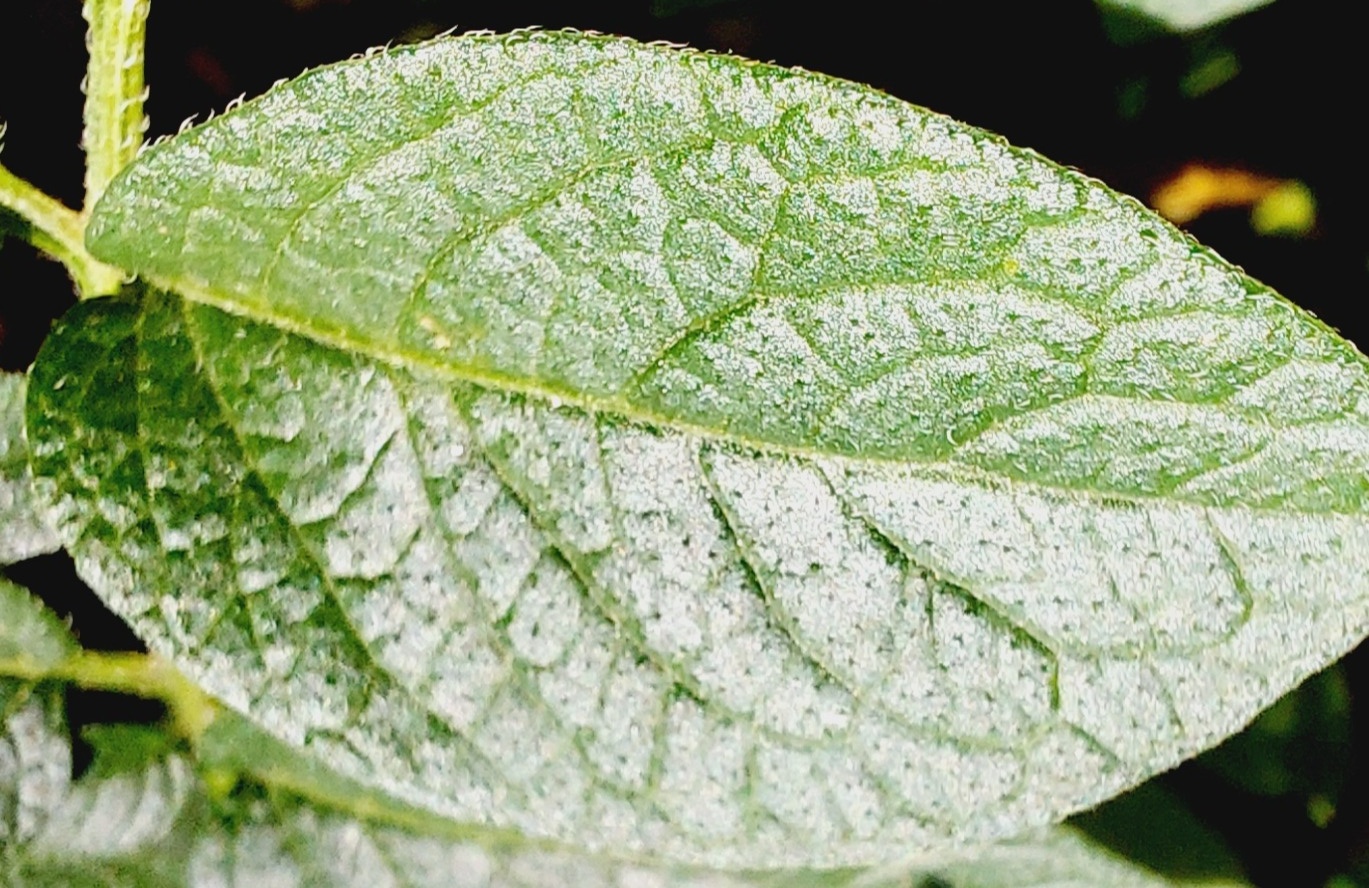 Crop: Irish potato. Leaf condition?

healthy
